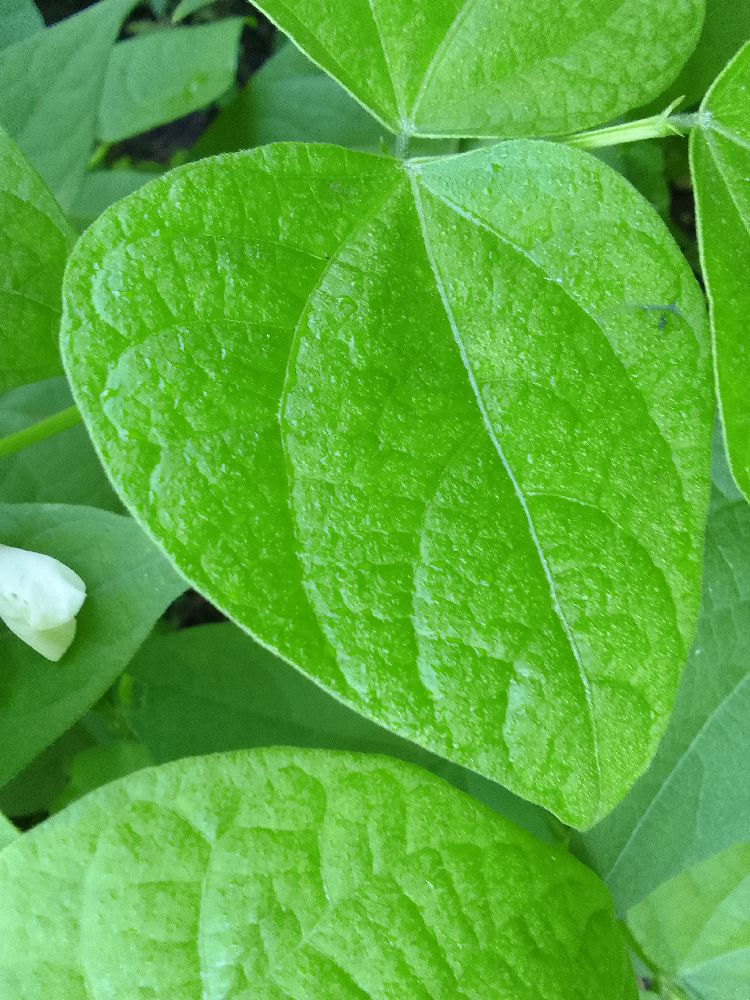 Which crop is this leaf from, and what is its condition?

common bean, healthy
